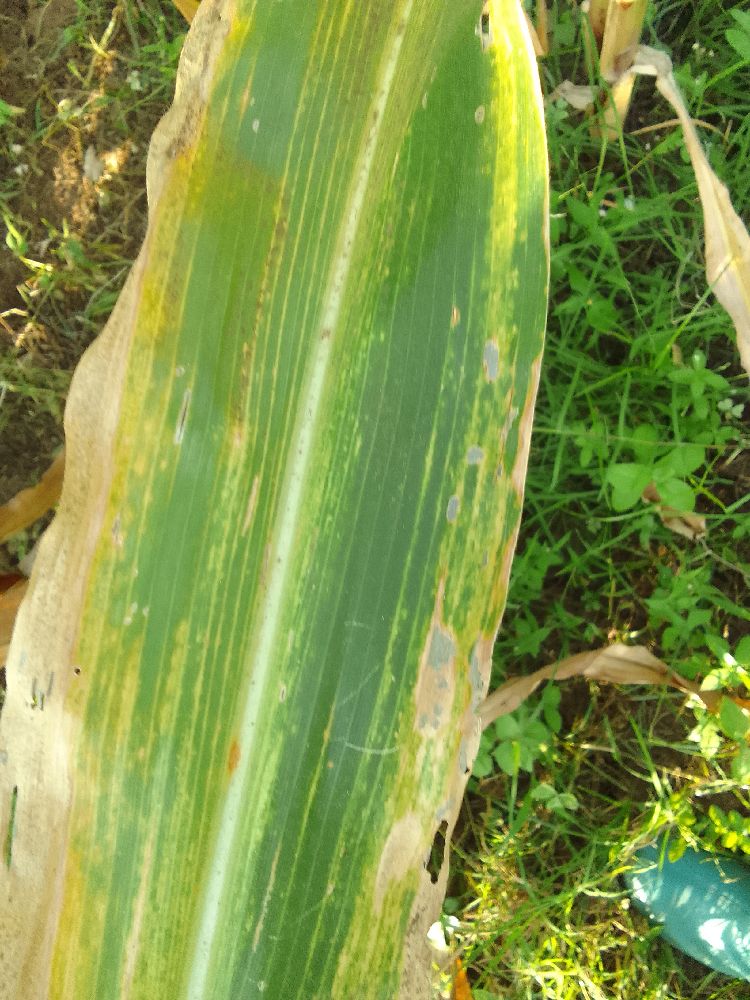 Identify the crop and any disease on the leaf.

maize, maize lethal necrosis
